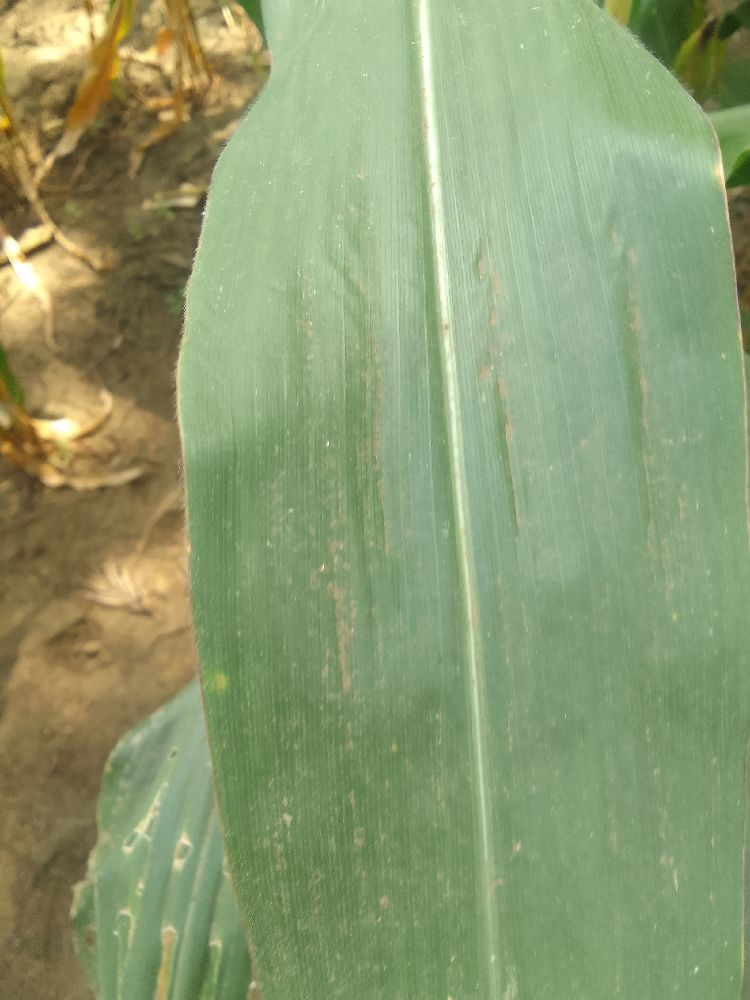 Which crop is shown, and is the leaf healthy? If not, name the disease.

maize, healthy
